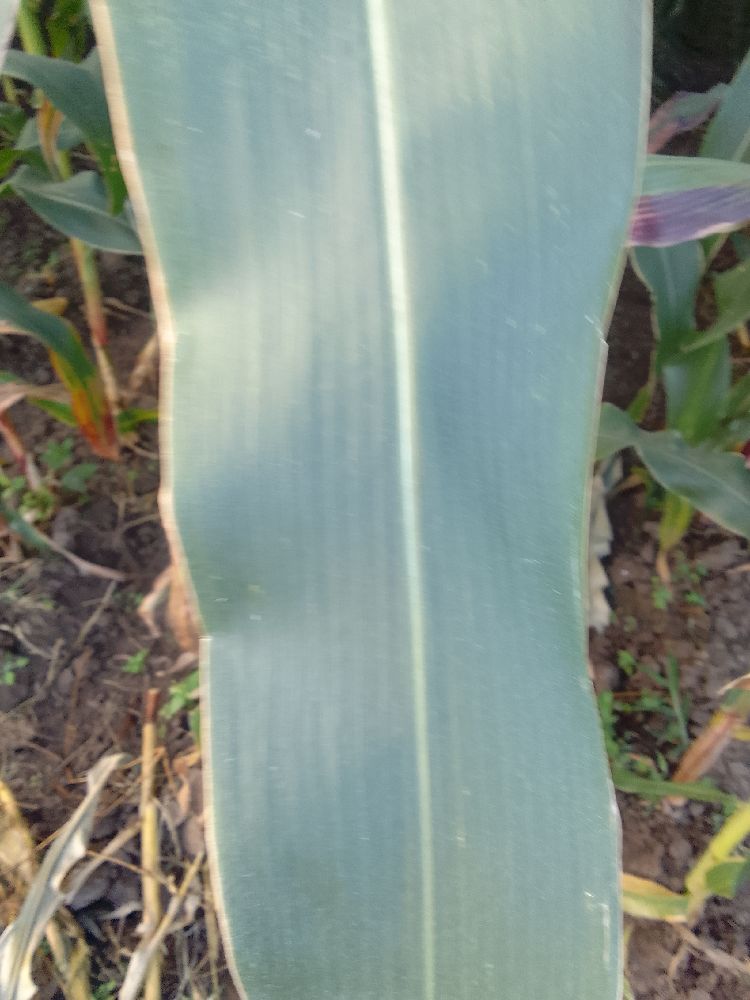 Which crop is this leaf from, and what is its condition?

maize, healthy
